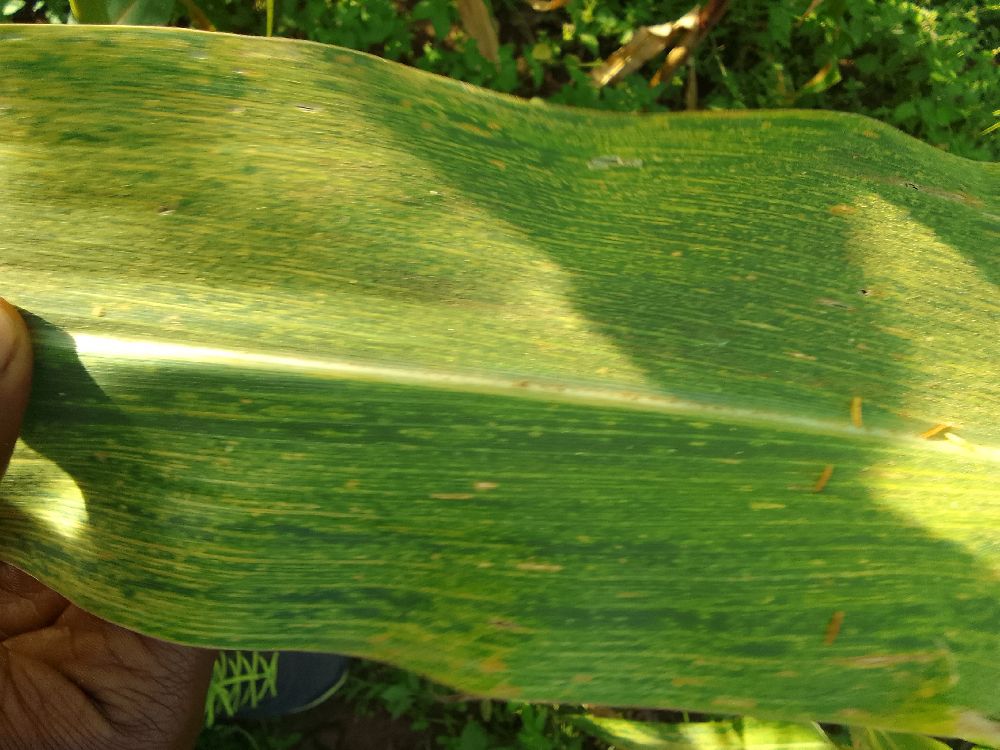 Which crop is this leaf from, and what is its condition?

maize, maize lethal necrosis
